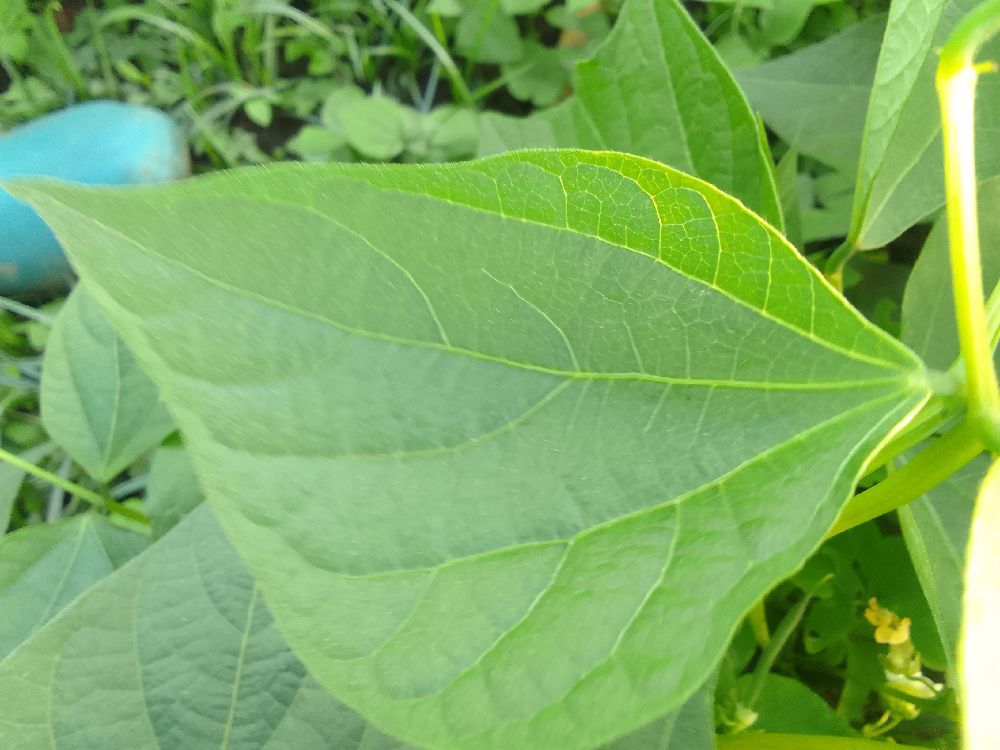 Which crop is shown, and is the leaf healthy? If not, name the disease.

common bean, healthy
